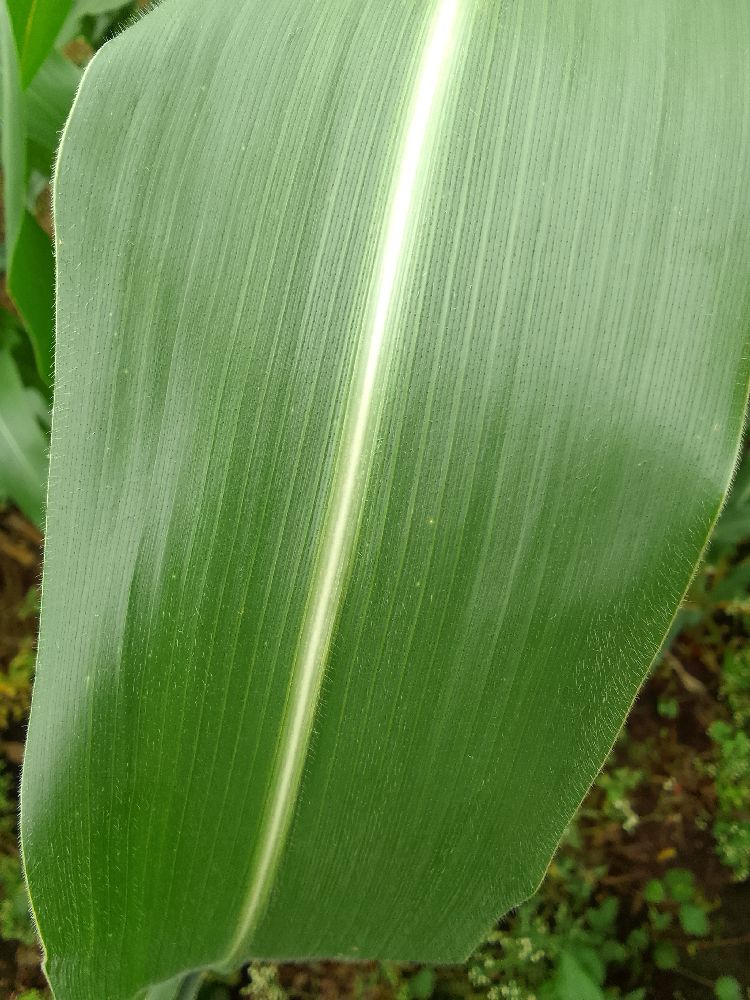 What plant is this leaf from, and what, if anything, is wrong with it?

maize, healthy
